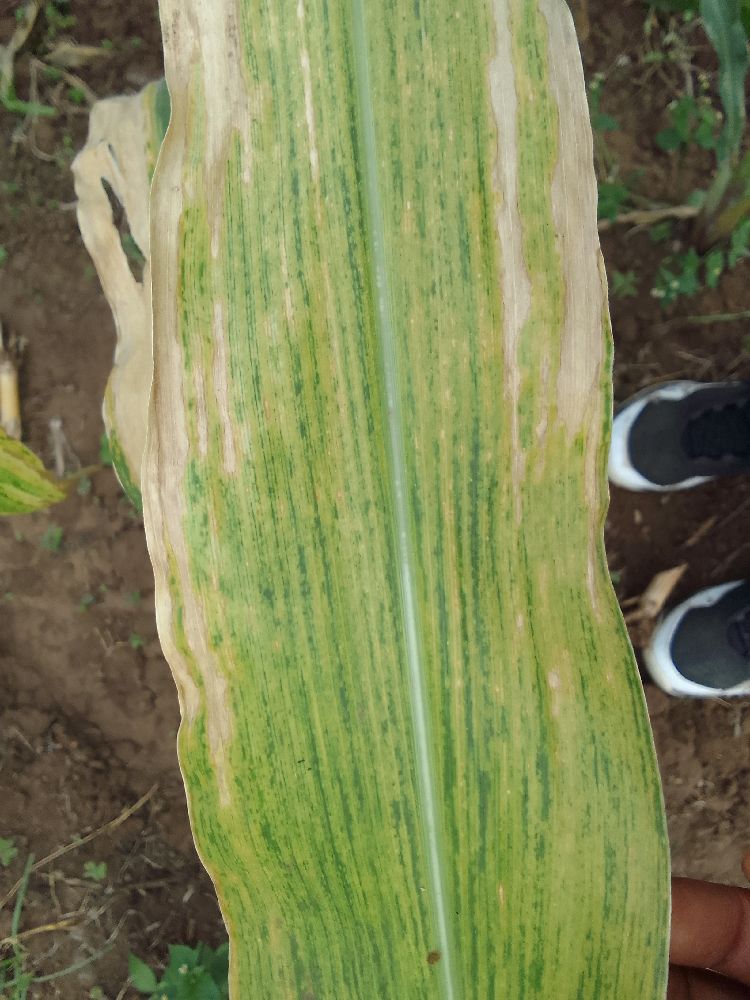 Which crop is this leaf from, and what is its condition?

maize, maize lethal necrosis
